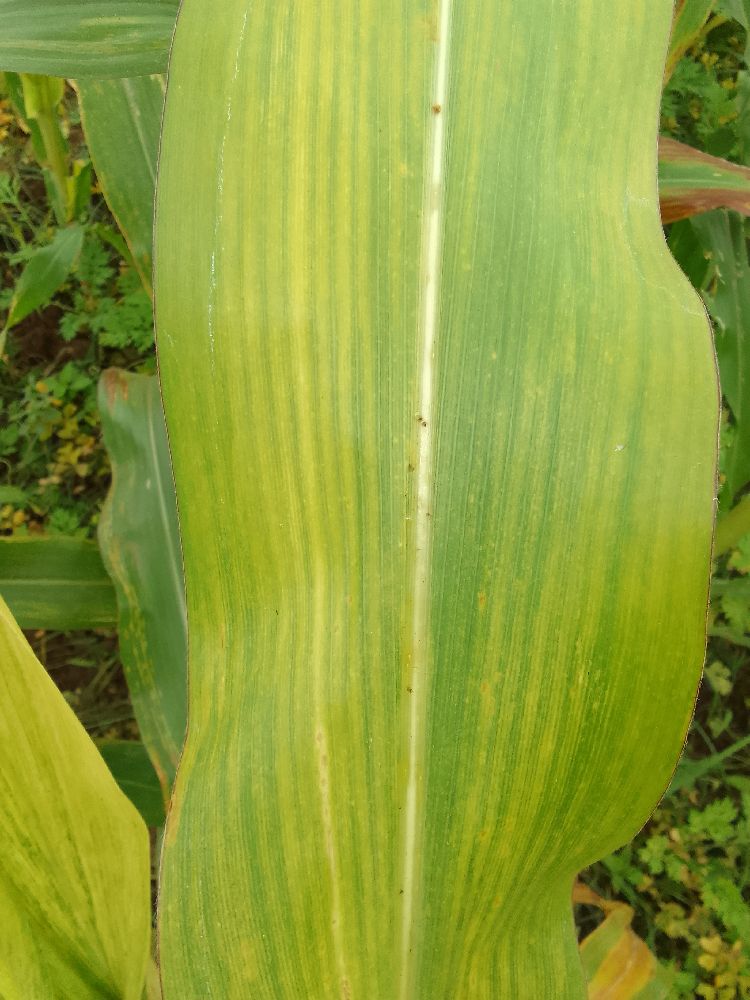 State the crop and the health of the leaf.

maize, maize lethal necrosis
